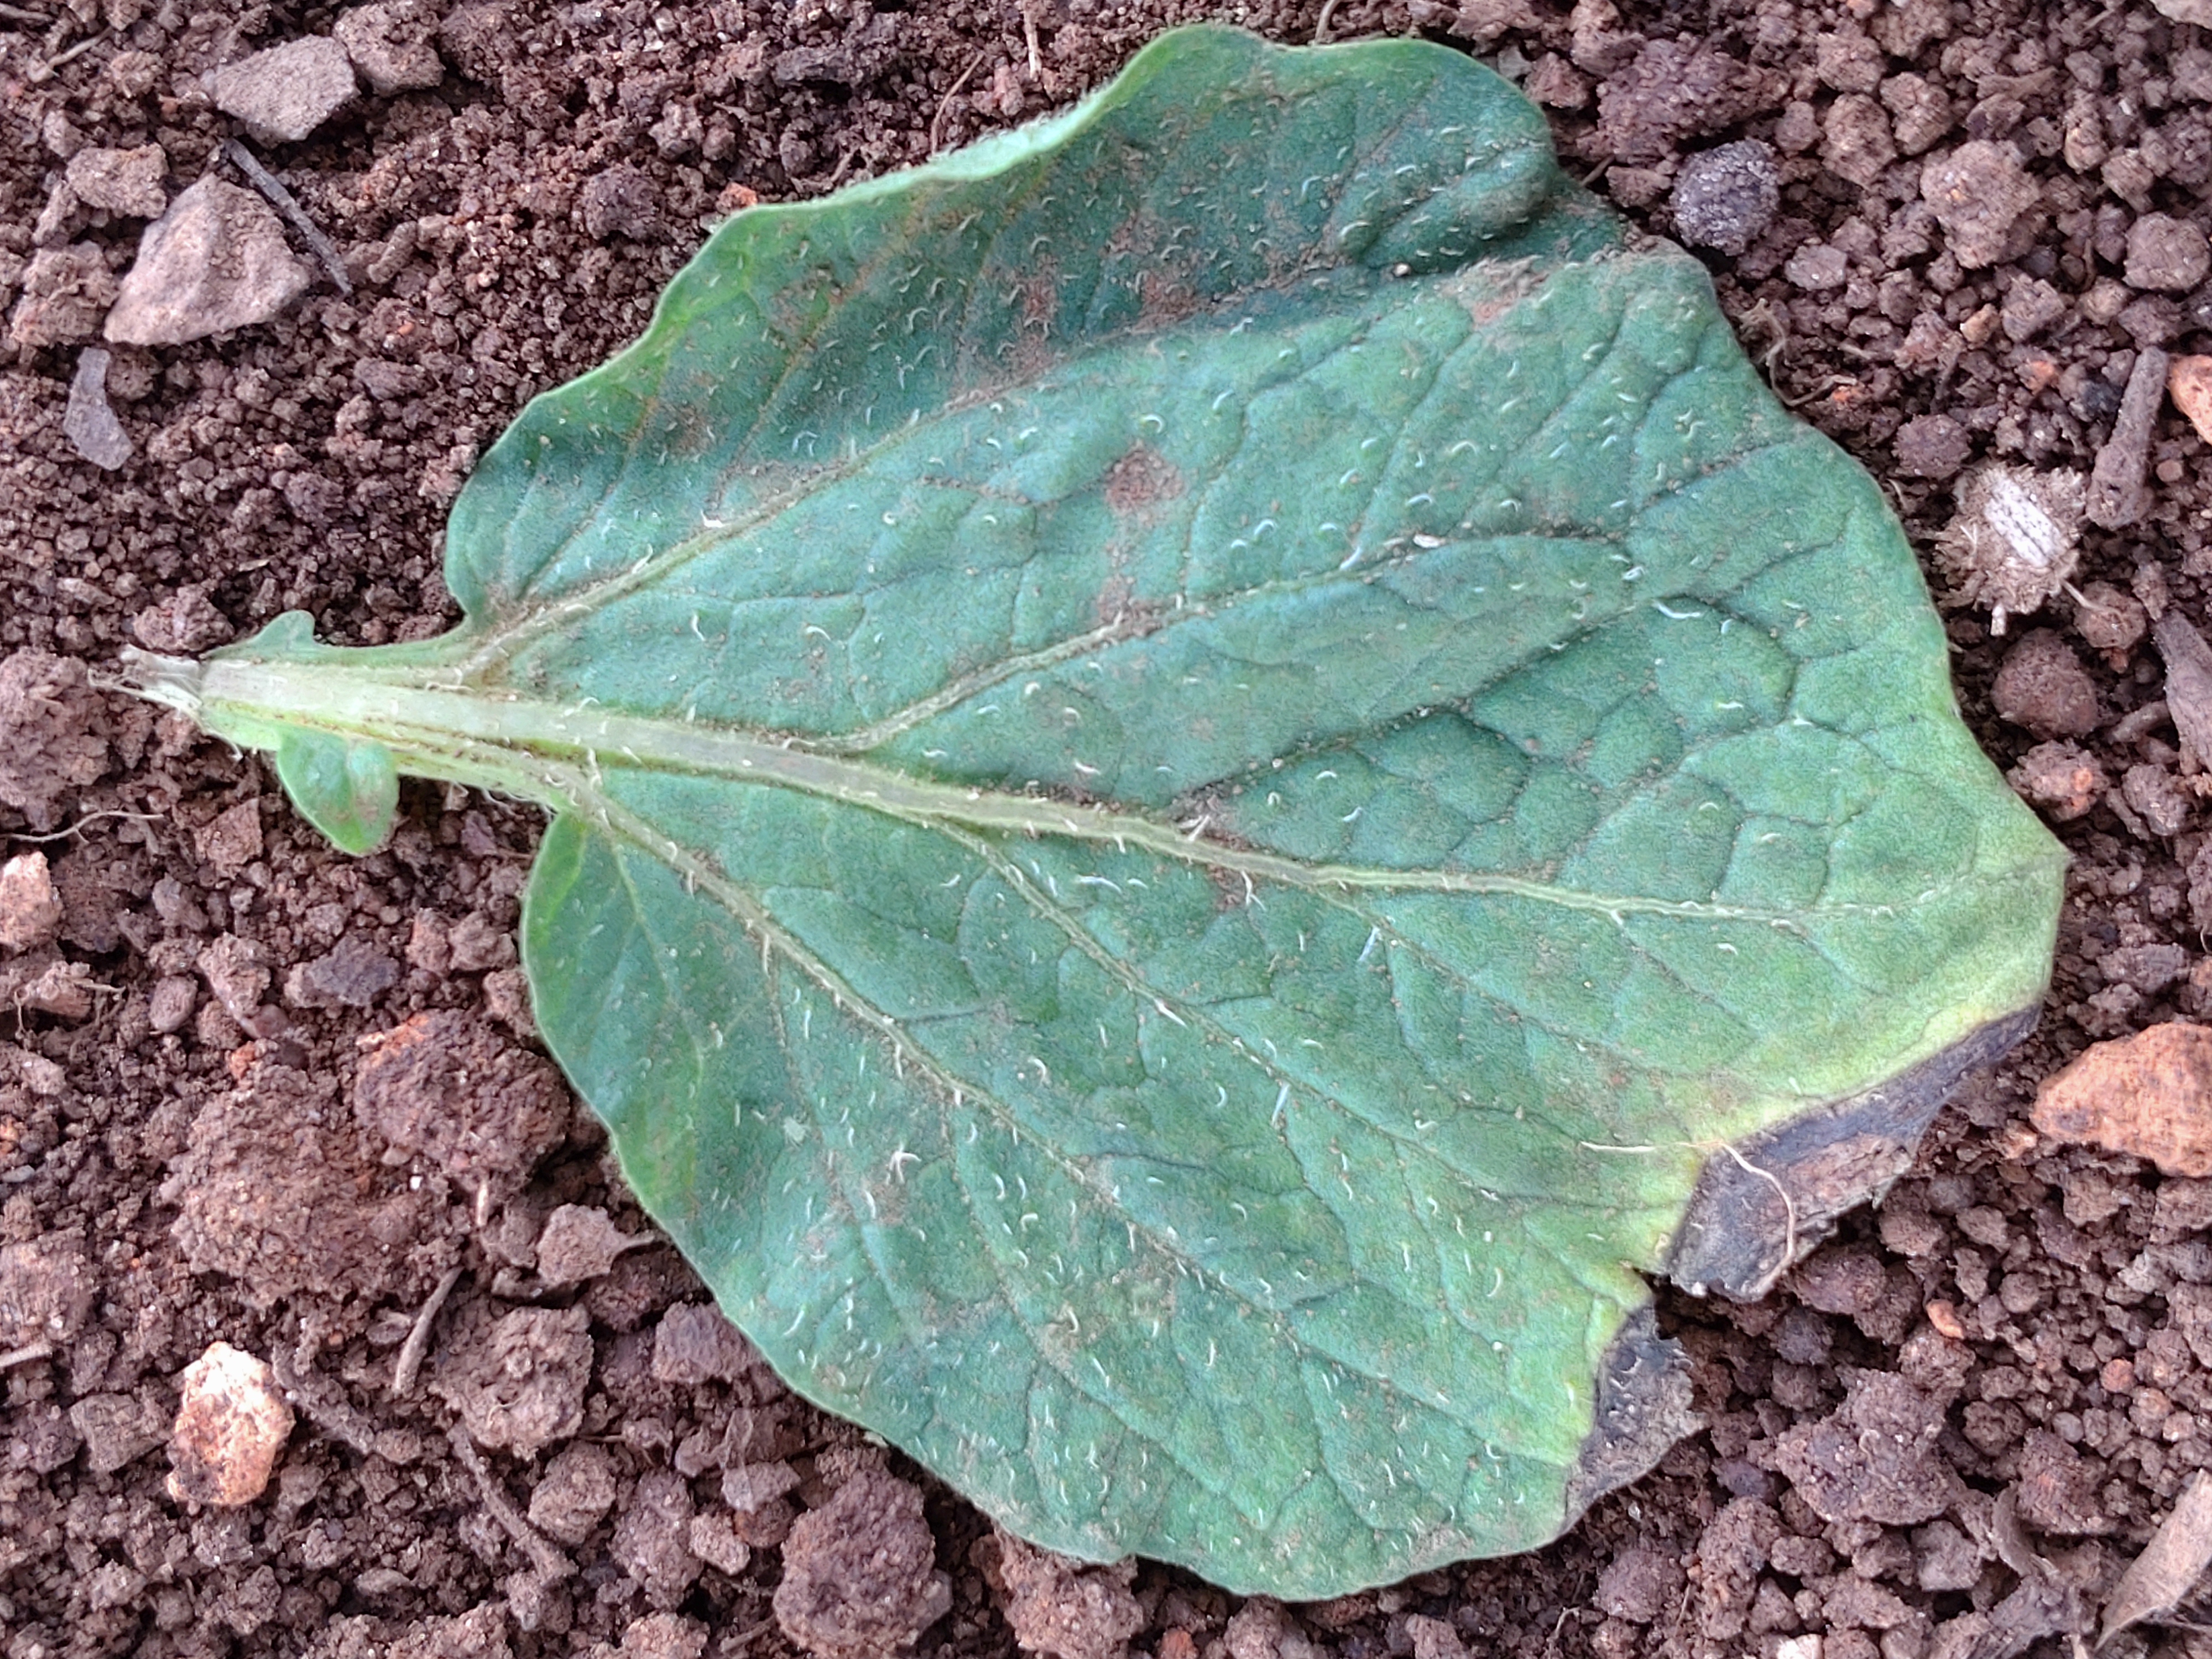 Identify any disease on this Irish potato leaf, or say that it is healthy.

early blight
